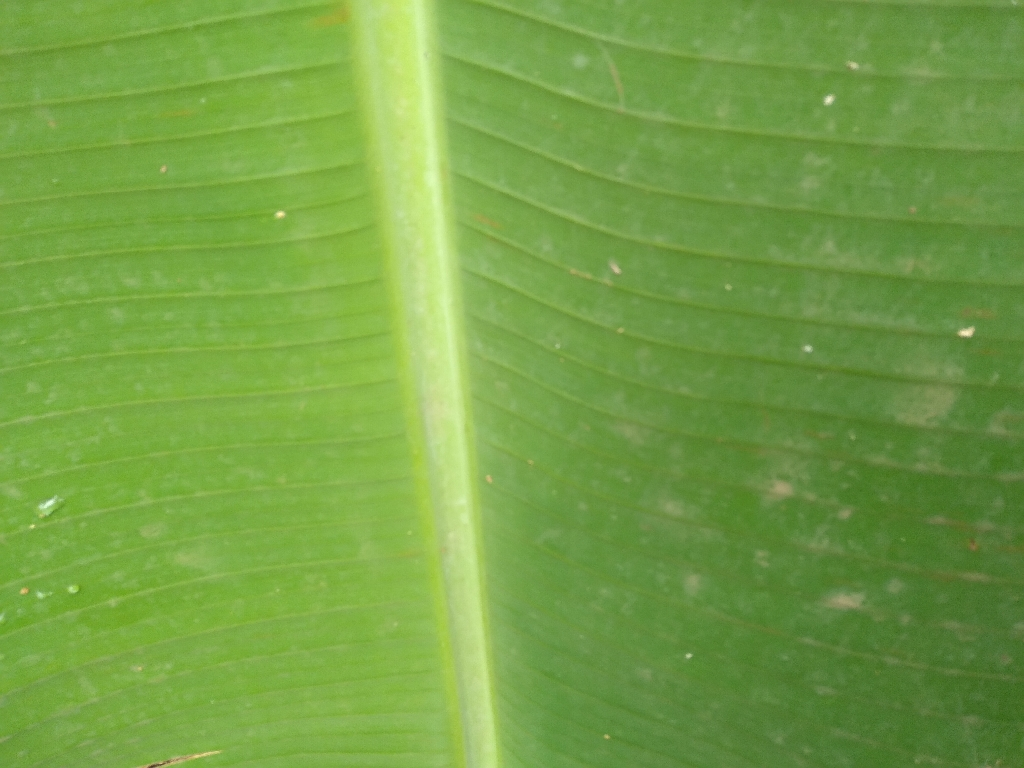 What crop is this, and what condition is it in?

banana, healthy
